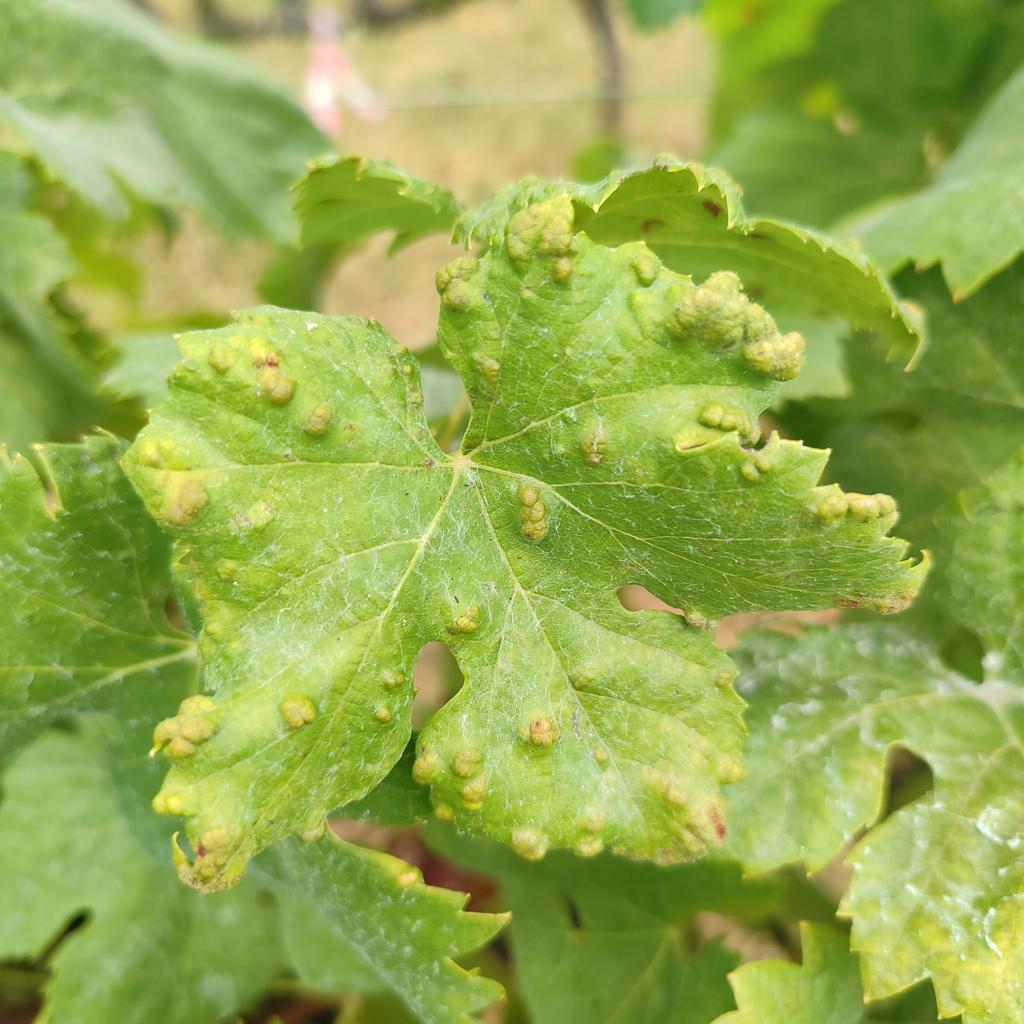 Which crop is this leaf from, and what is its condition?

grapevine, erineum mite
